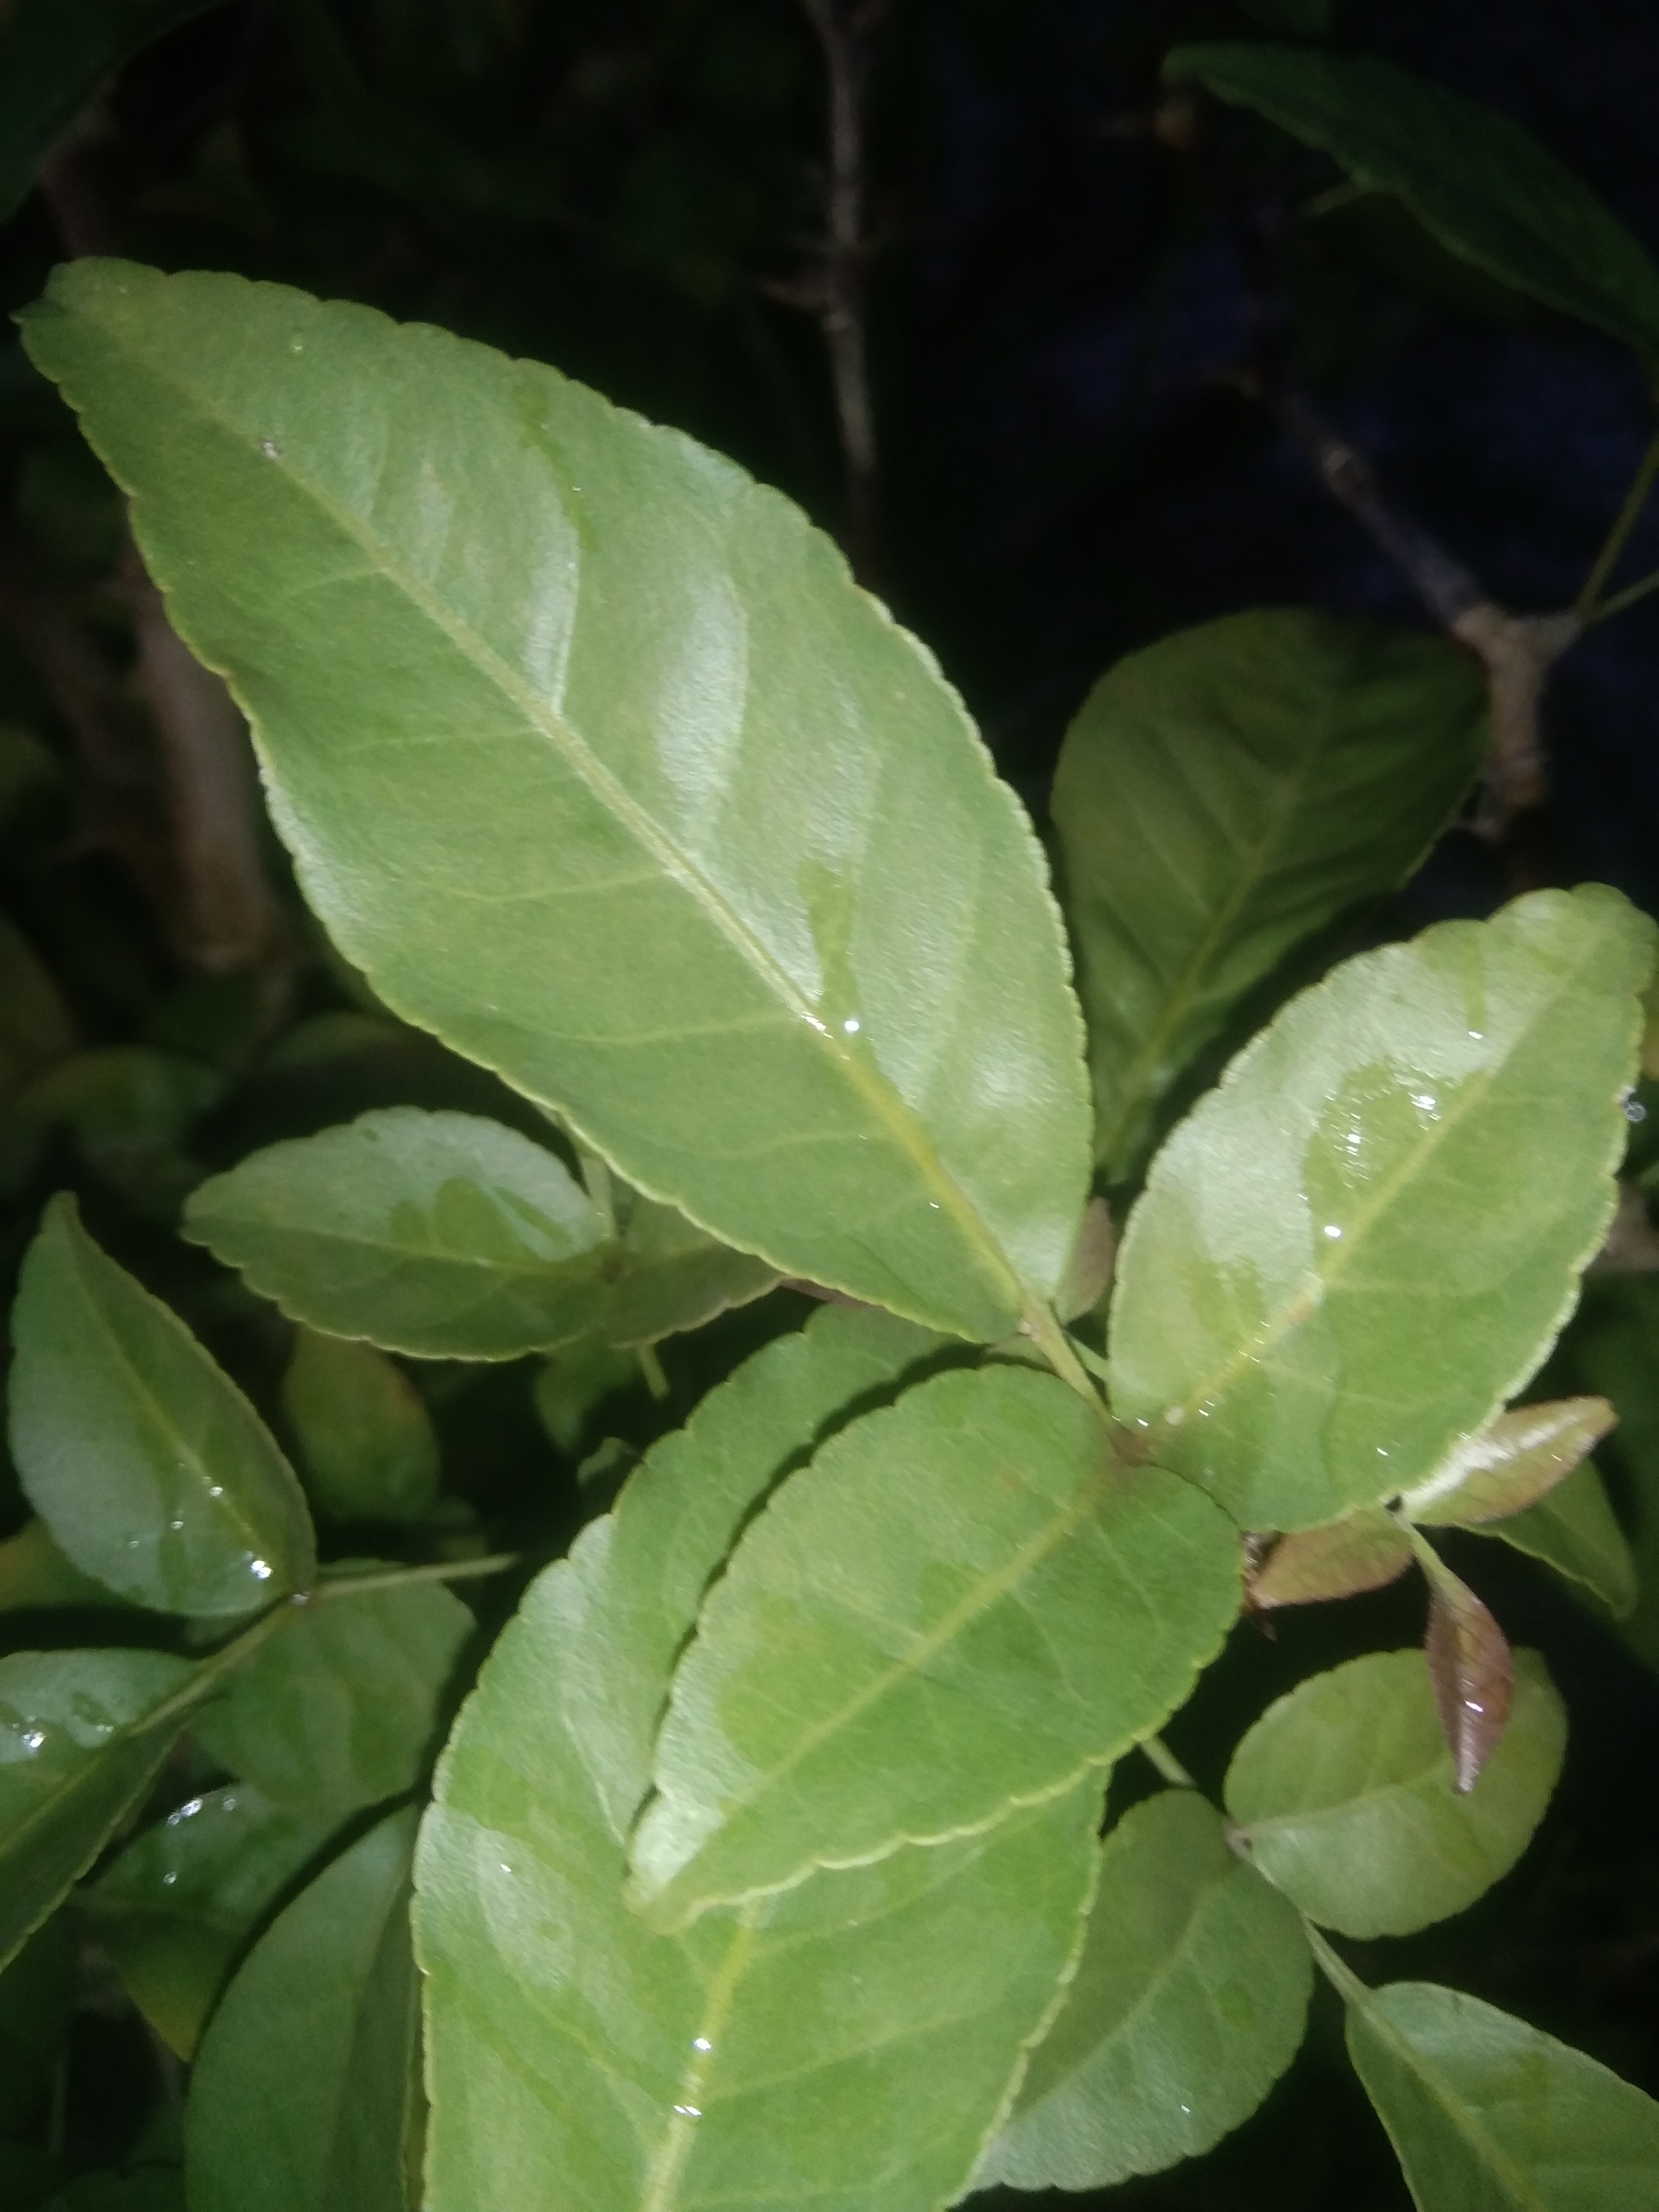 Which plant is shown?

wood apple
